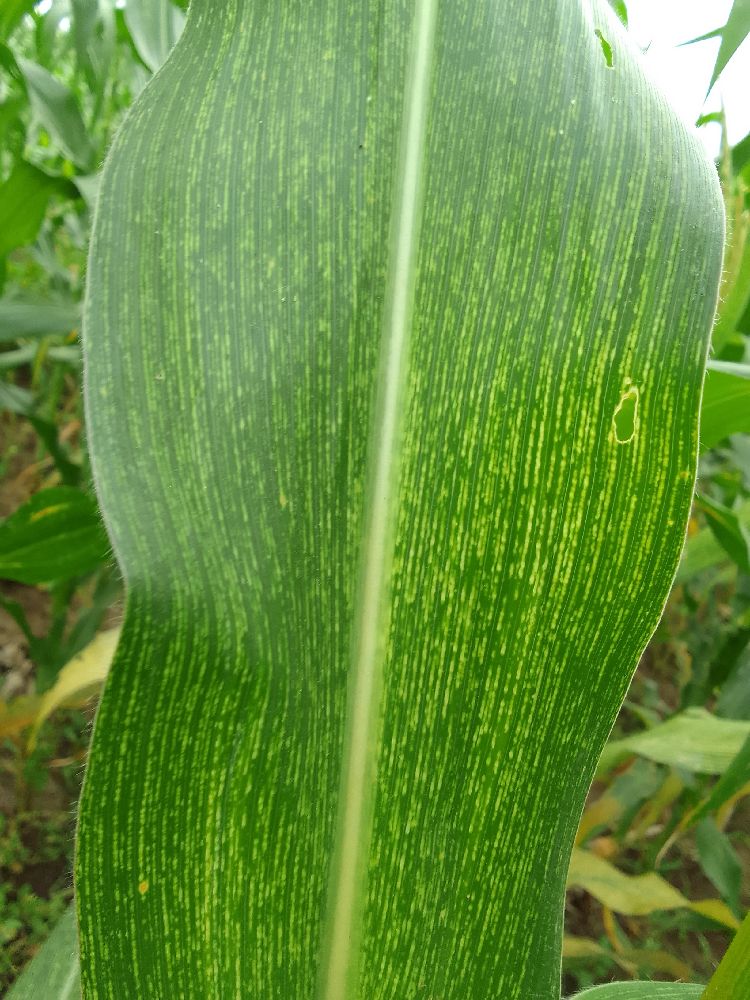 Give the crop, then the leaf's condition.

maize, maize streak virus
